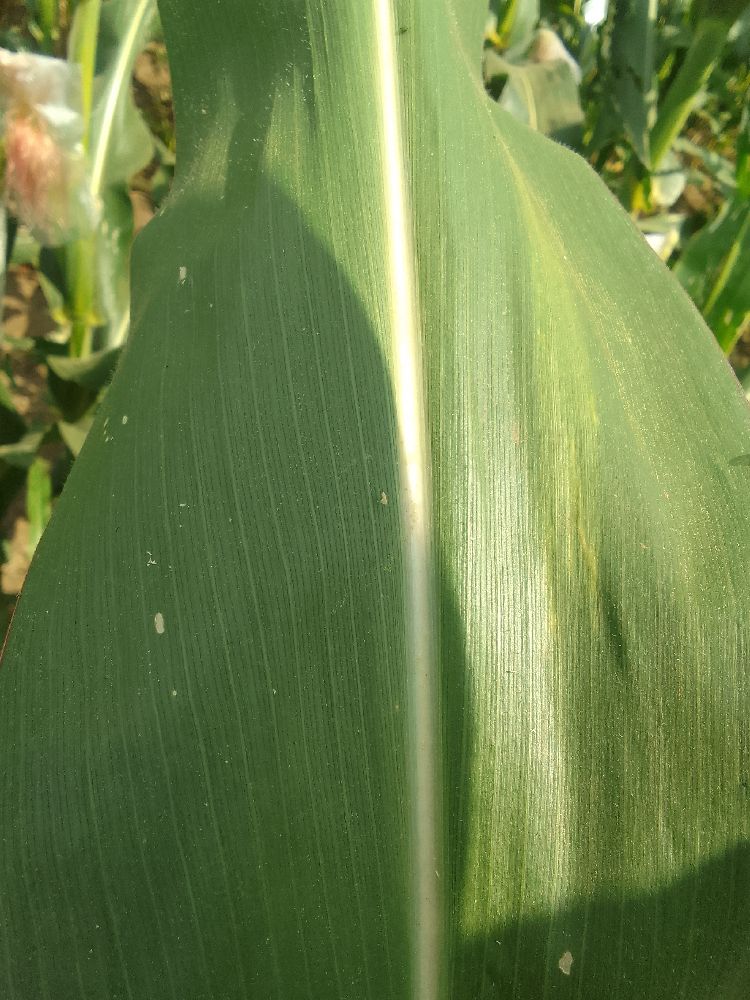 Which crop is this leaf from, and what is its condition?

maize, healthy
